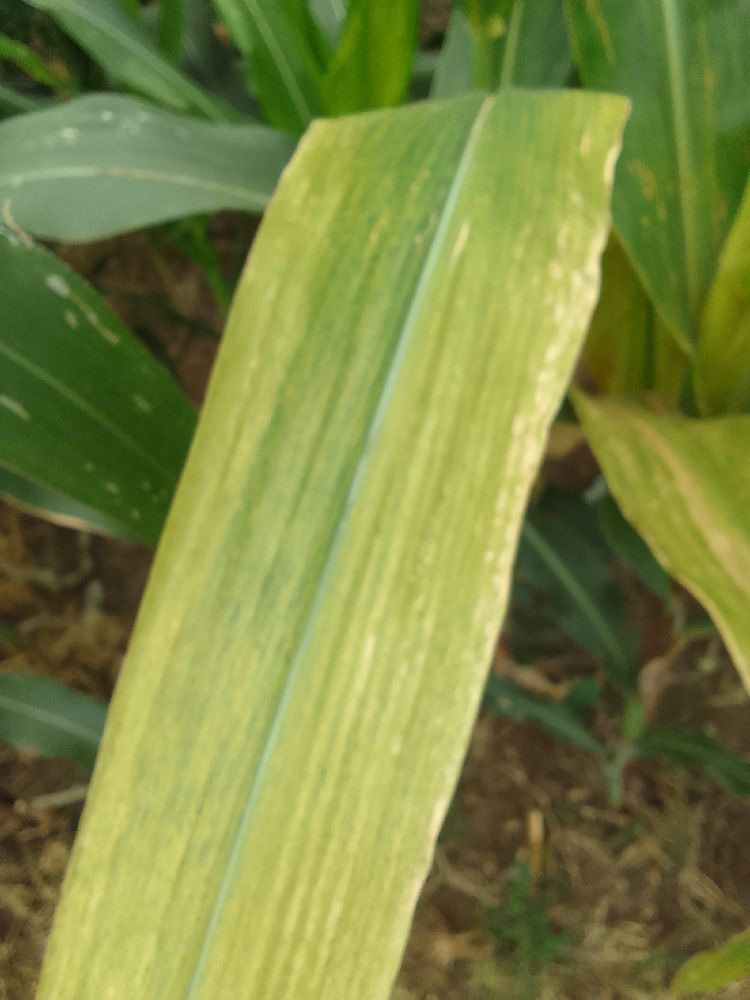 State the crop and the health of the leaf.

maize, maize lethal necrosis
